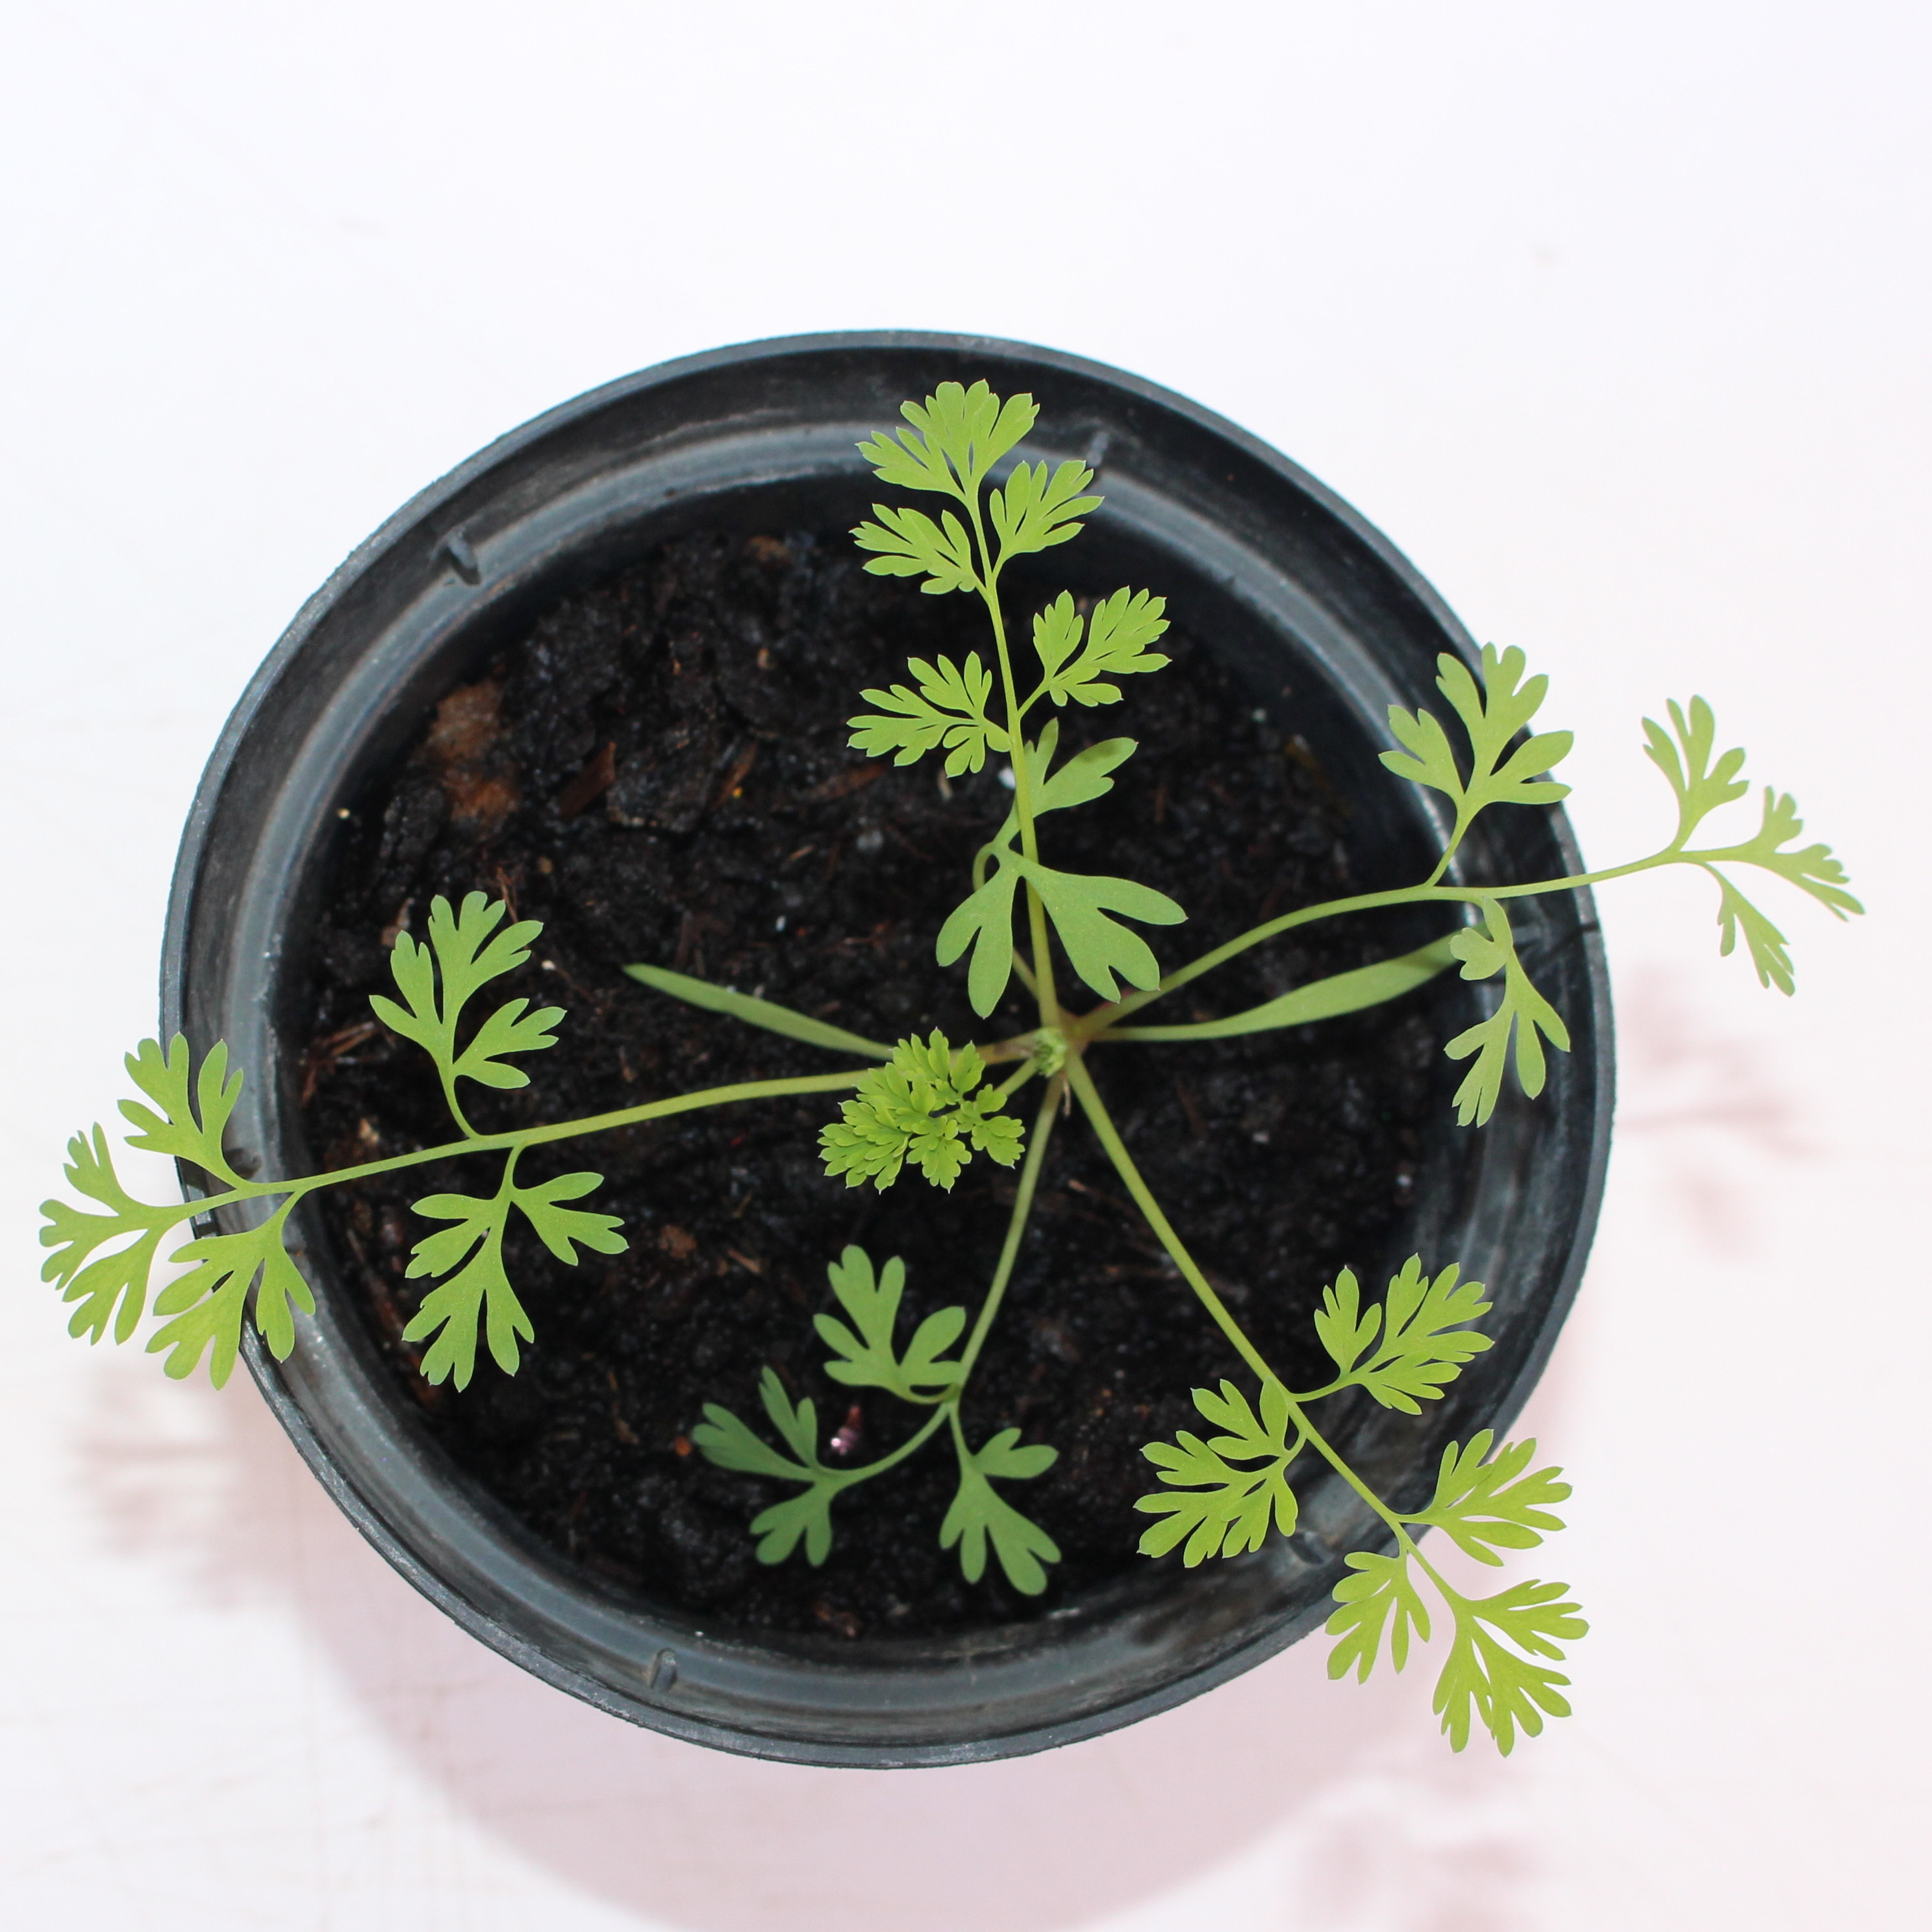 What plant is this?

Fumaria officinalis
